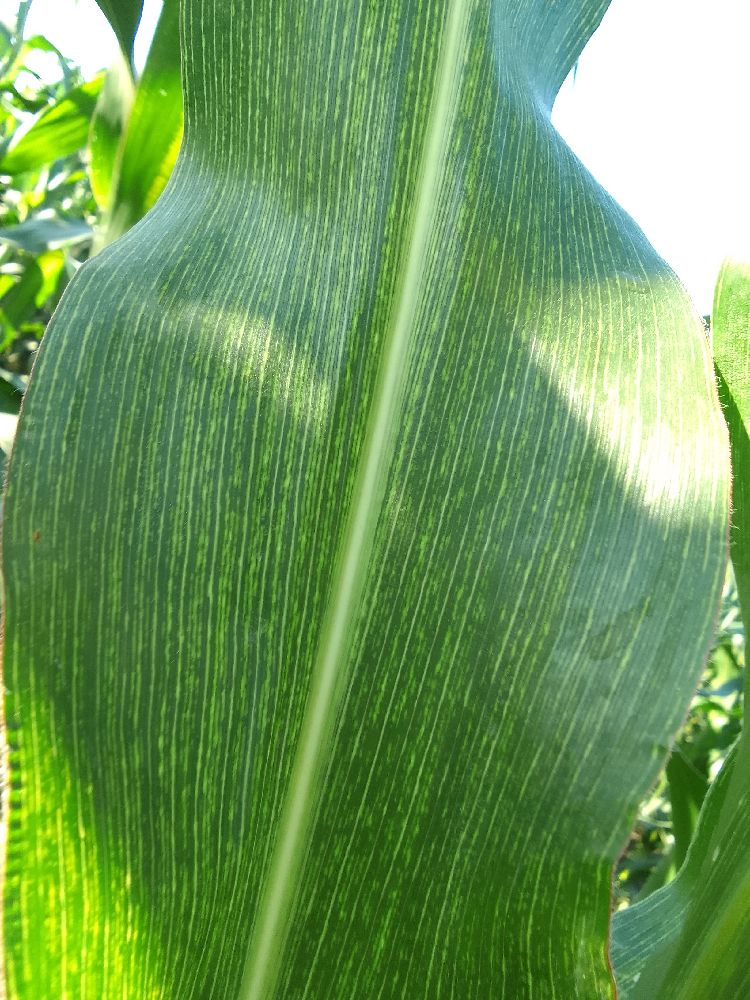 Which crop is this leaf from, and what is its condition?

maize, maize streak virus
